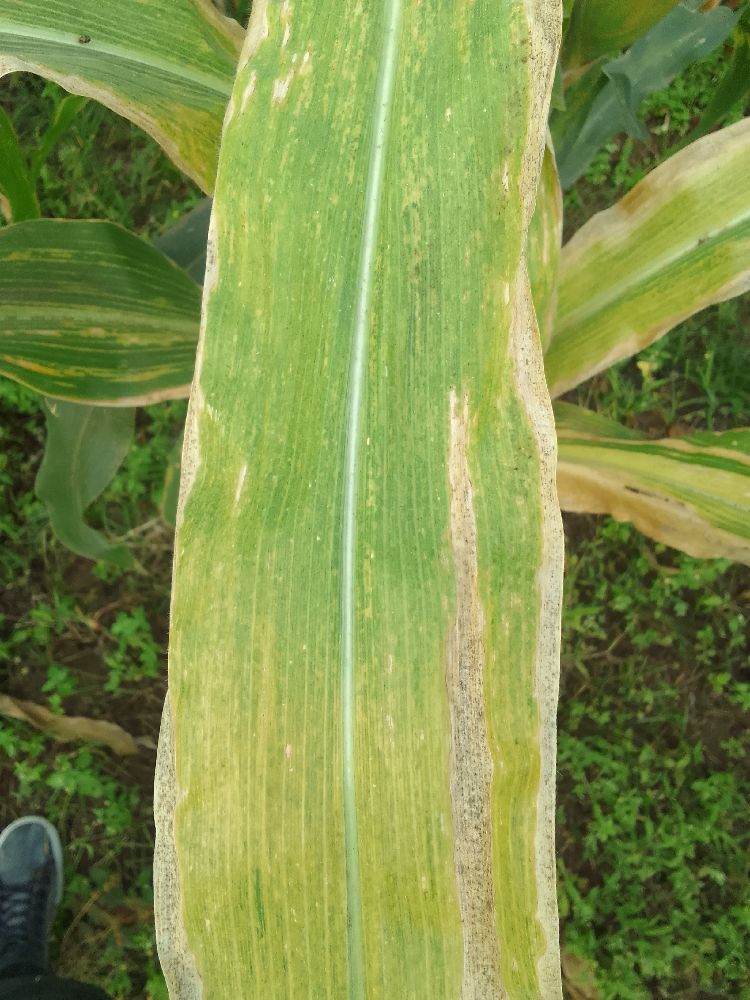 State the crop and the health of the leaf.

maize, maize lethal necrosis
